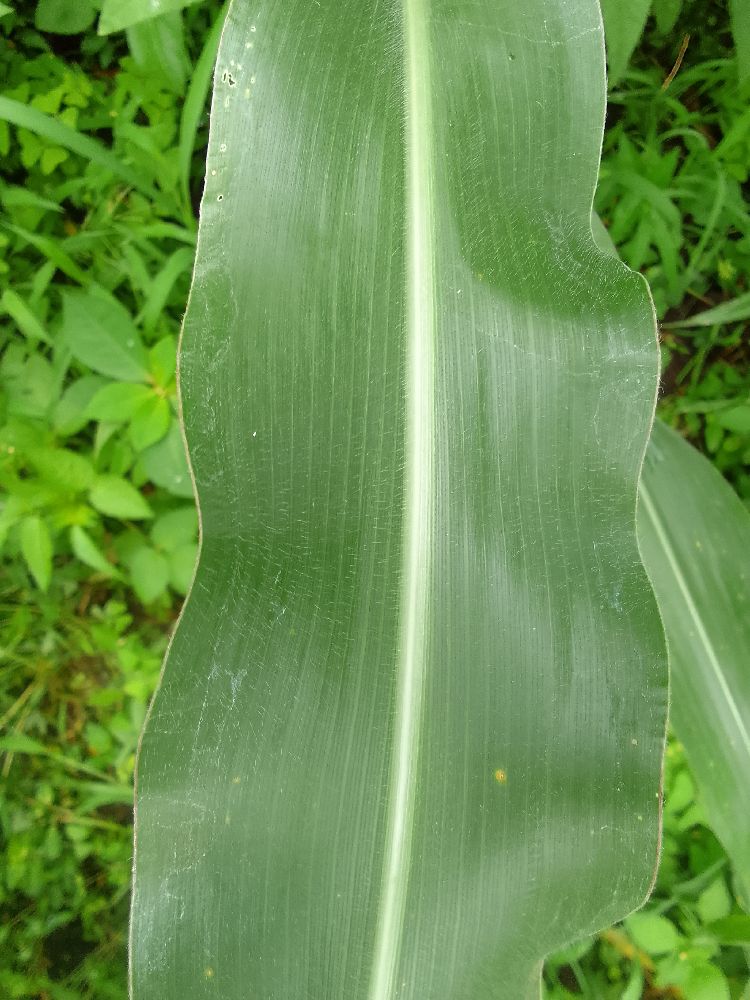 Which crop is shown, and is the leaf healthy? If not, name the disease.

maize, healthy
